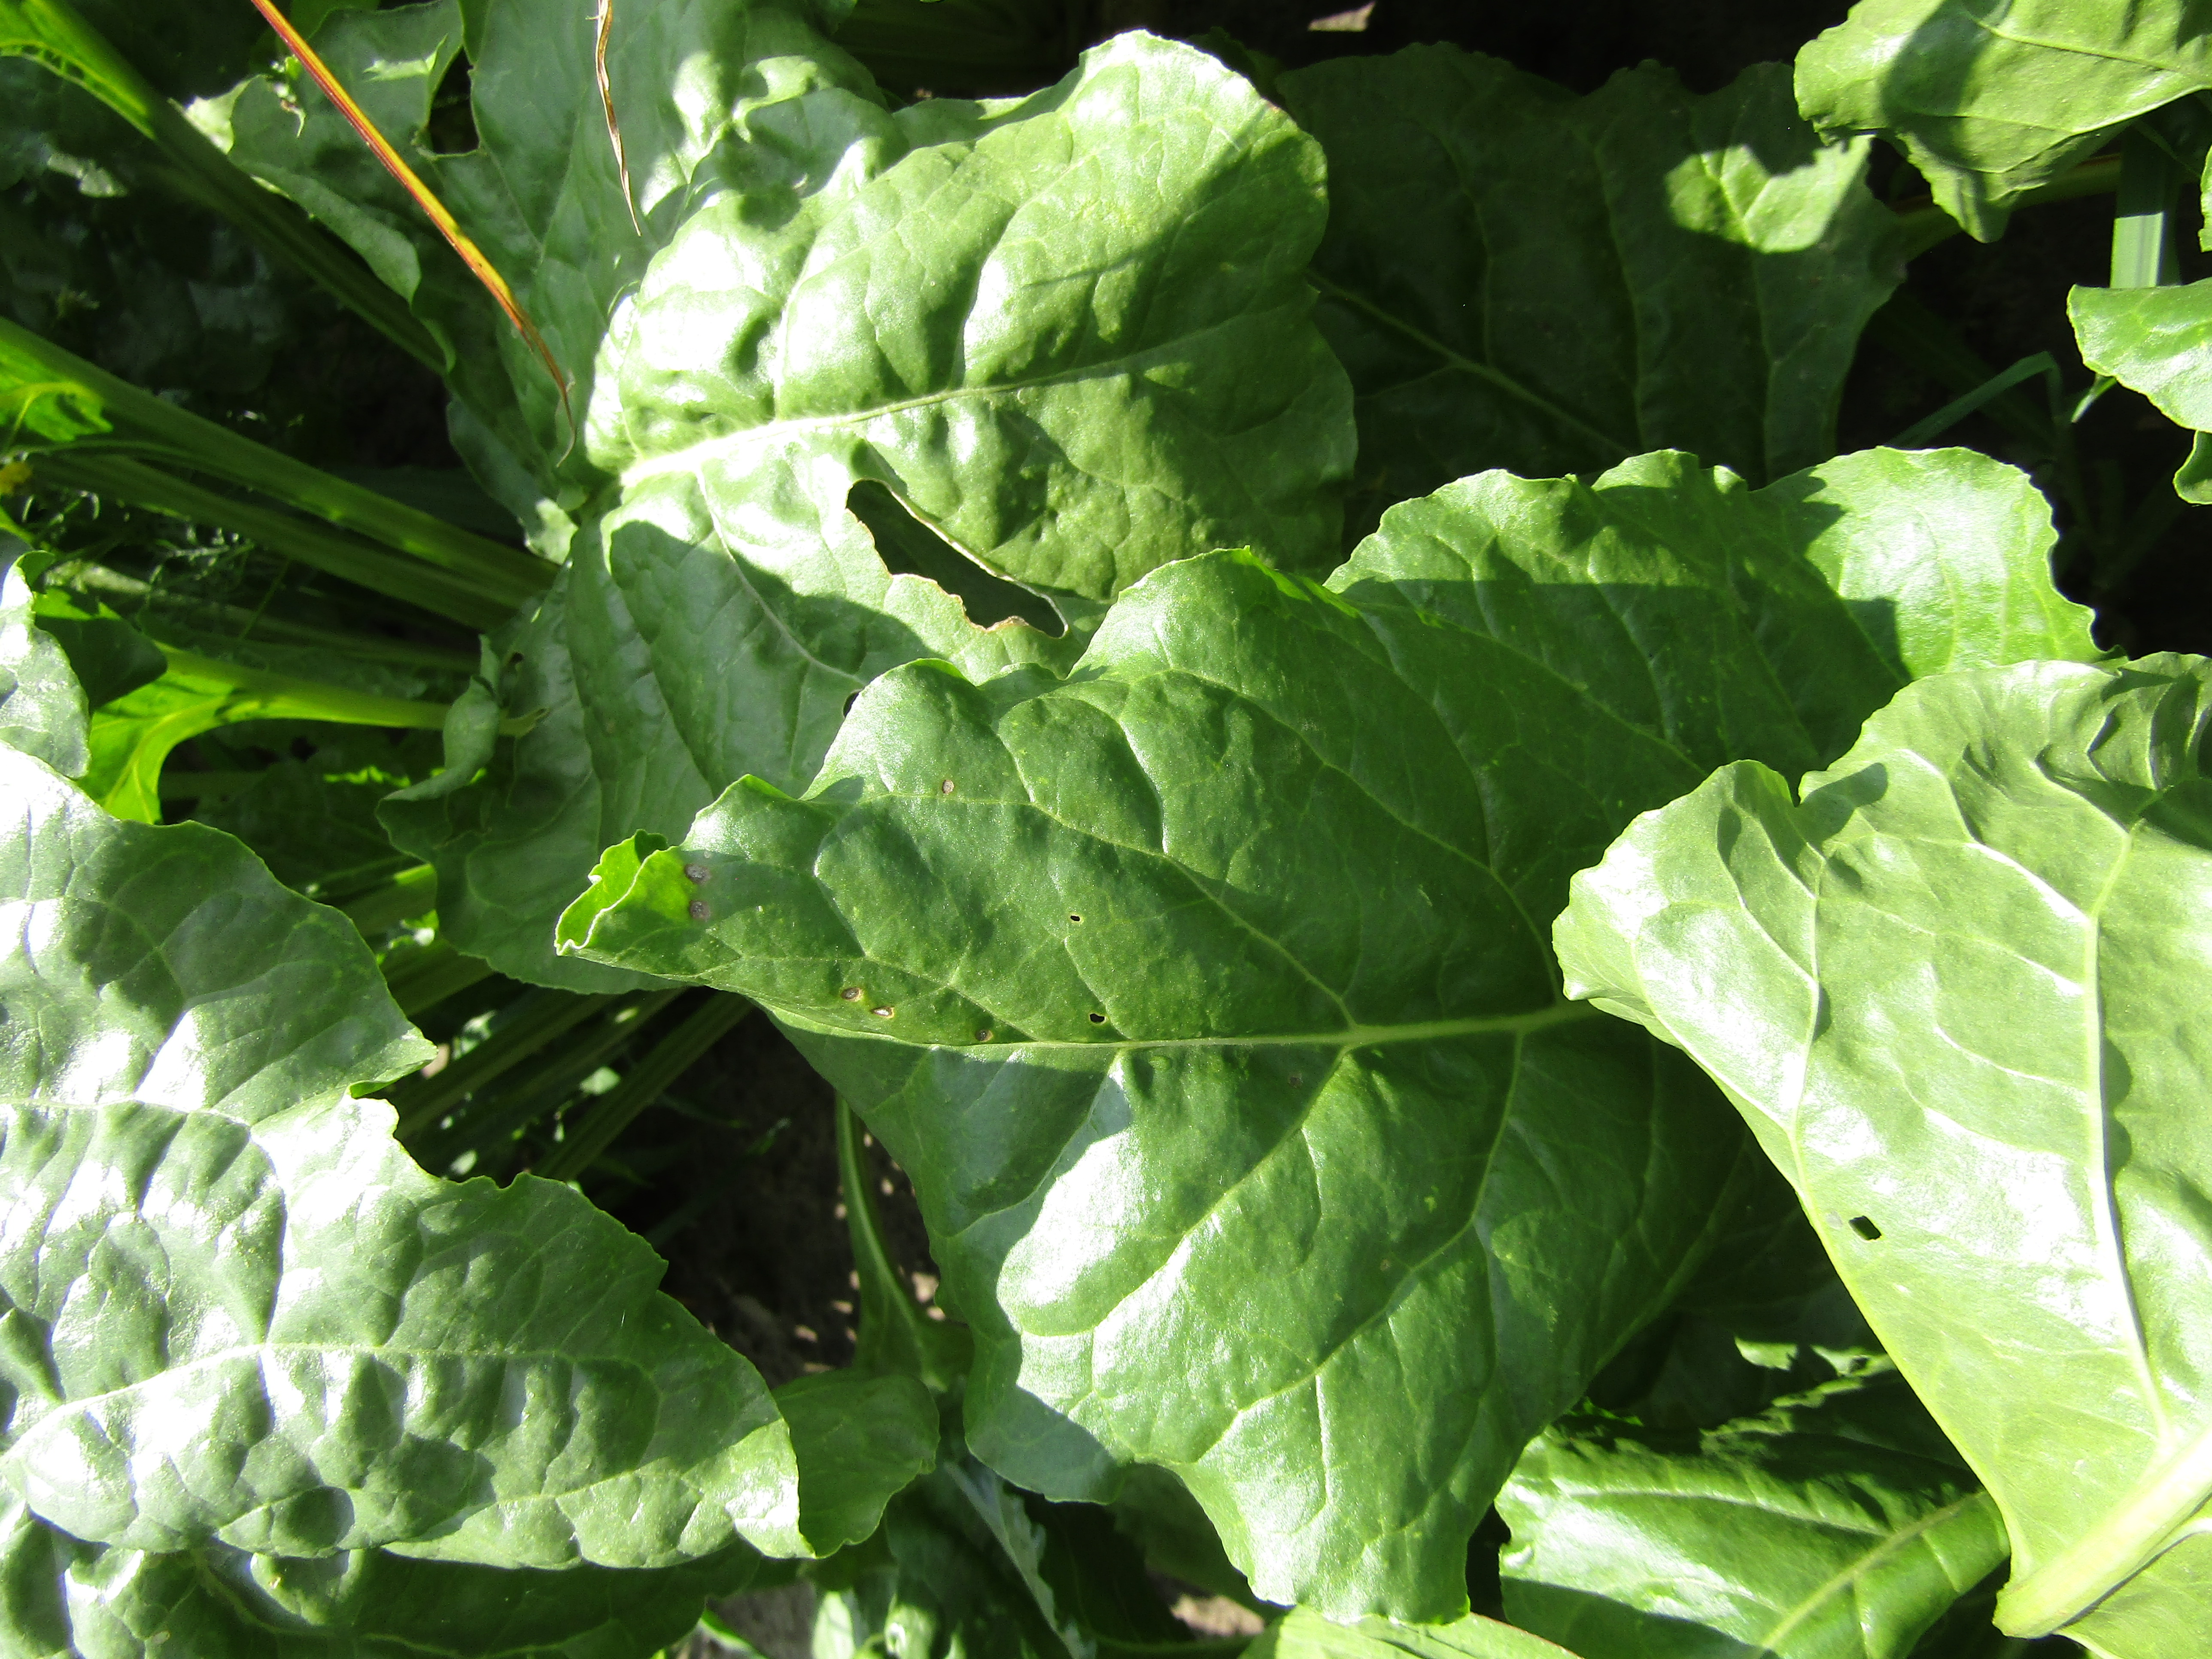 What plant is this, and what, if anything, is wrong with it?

beet, cercospora
